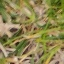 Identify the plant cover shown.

grass
